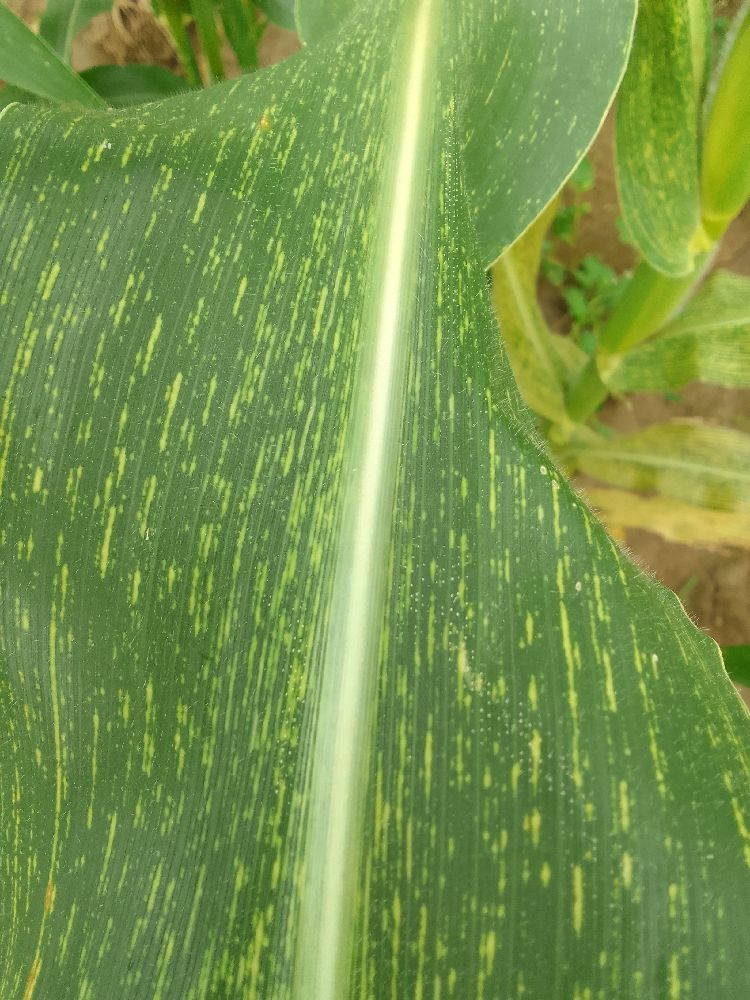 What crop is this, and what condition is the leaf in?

maize, maize streak virus
